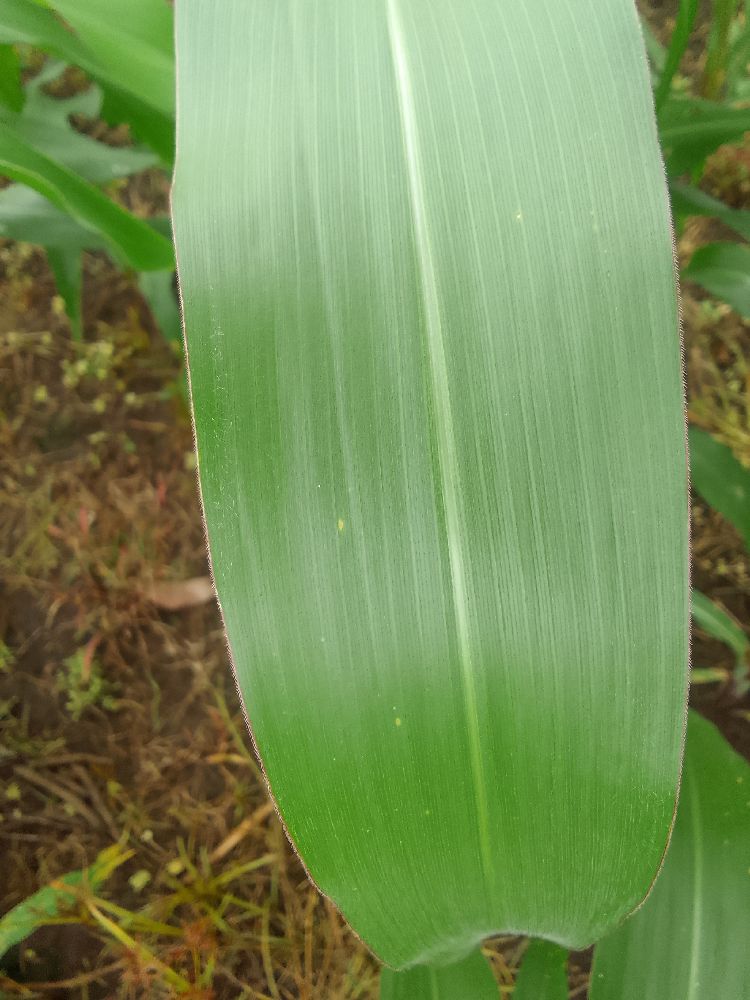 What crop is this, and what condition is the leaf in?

maize, healthy
